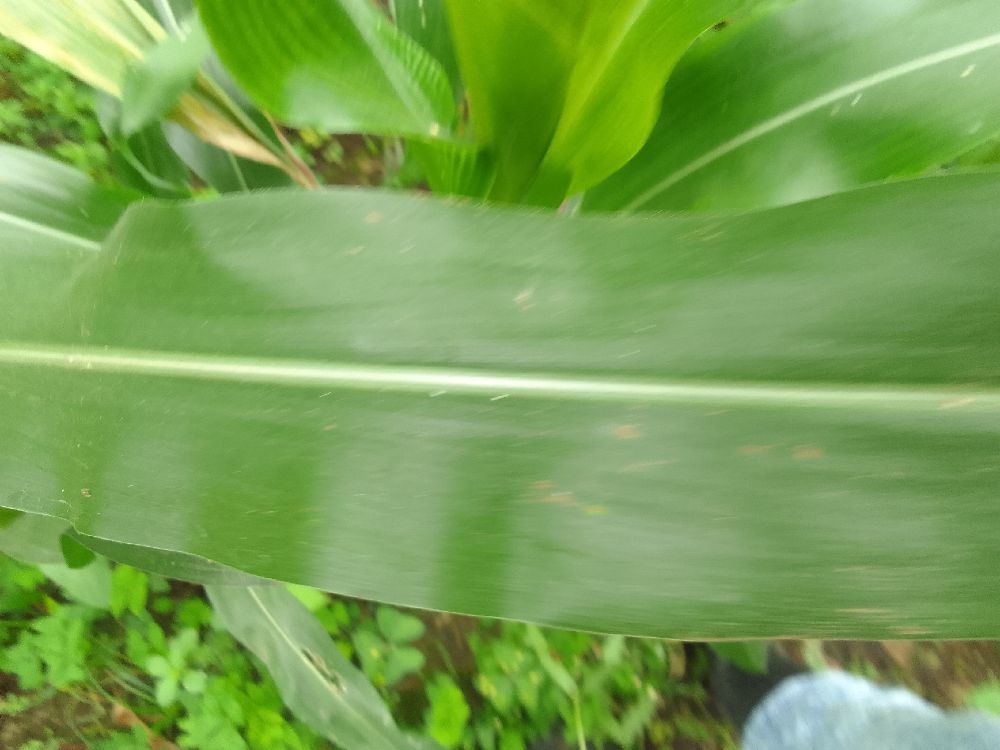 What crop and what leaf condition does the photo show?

maize, healthy
